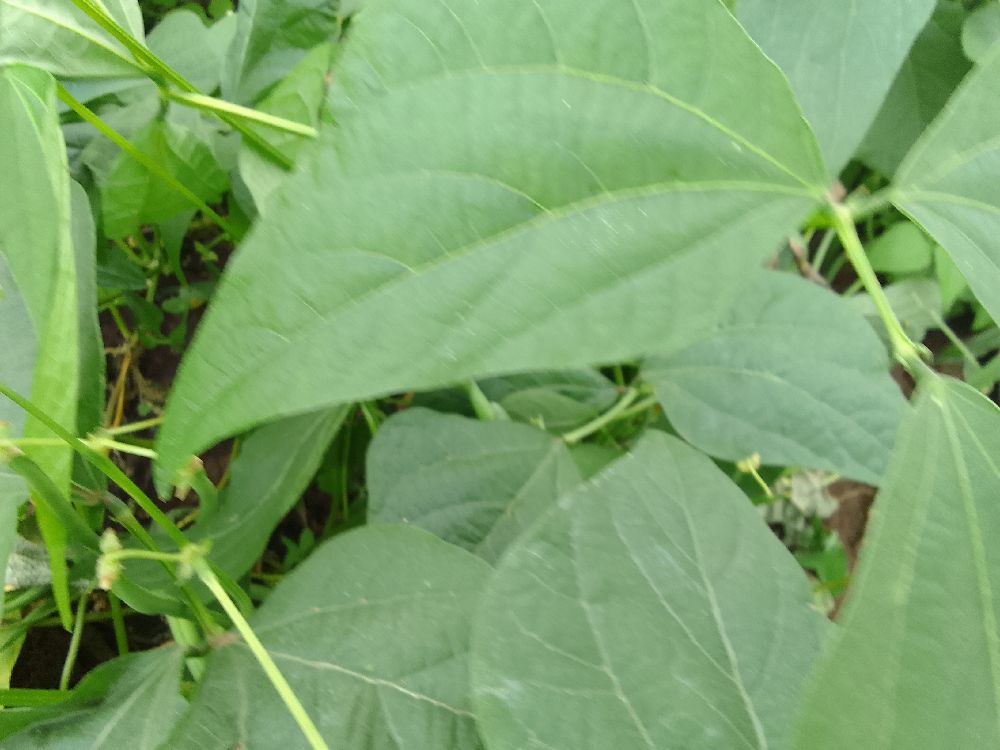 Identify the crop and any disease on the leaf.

common bean, healthy
